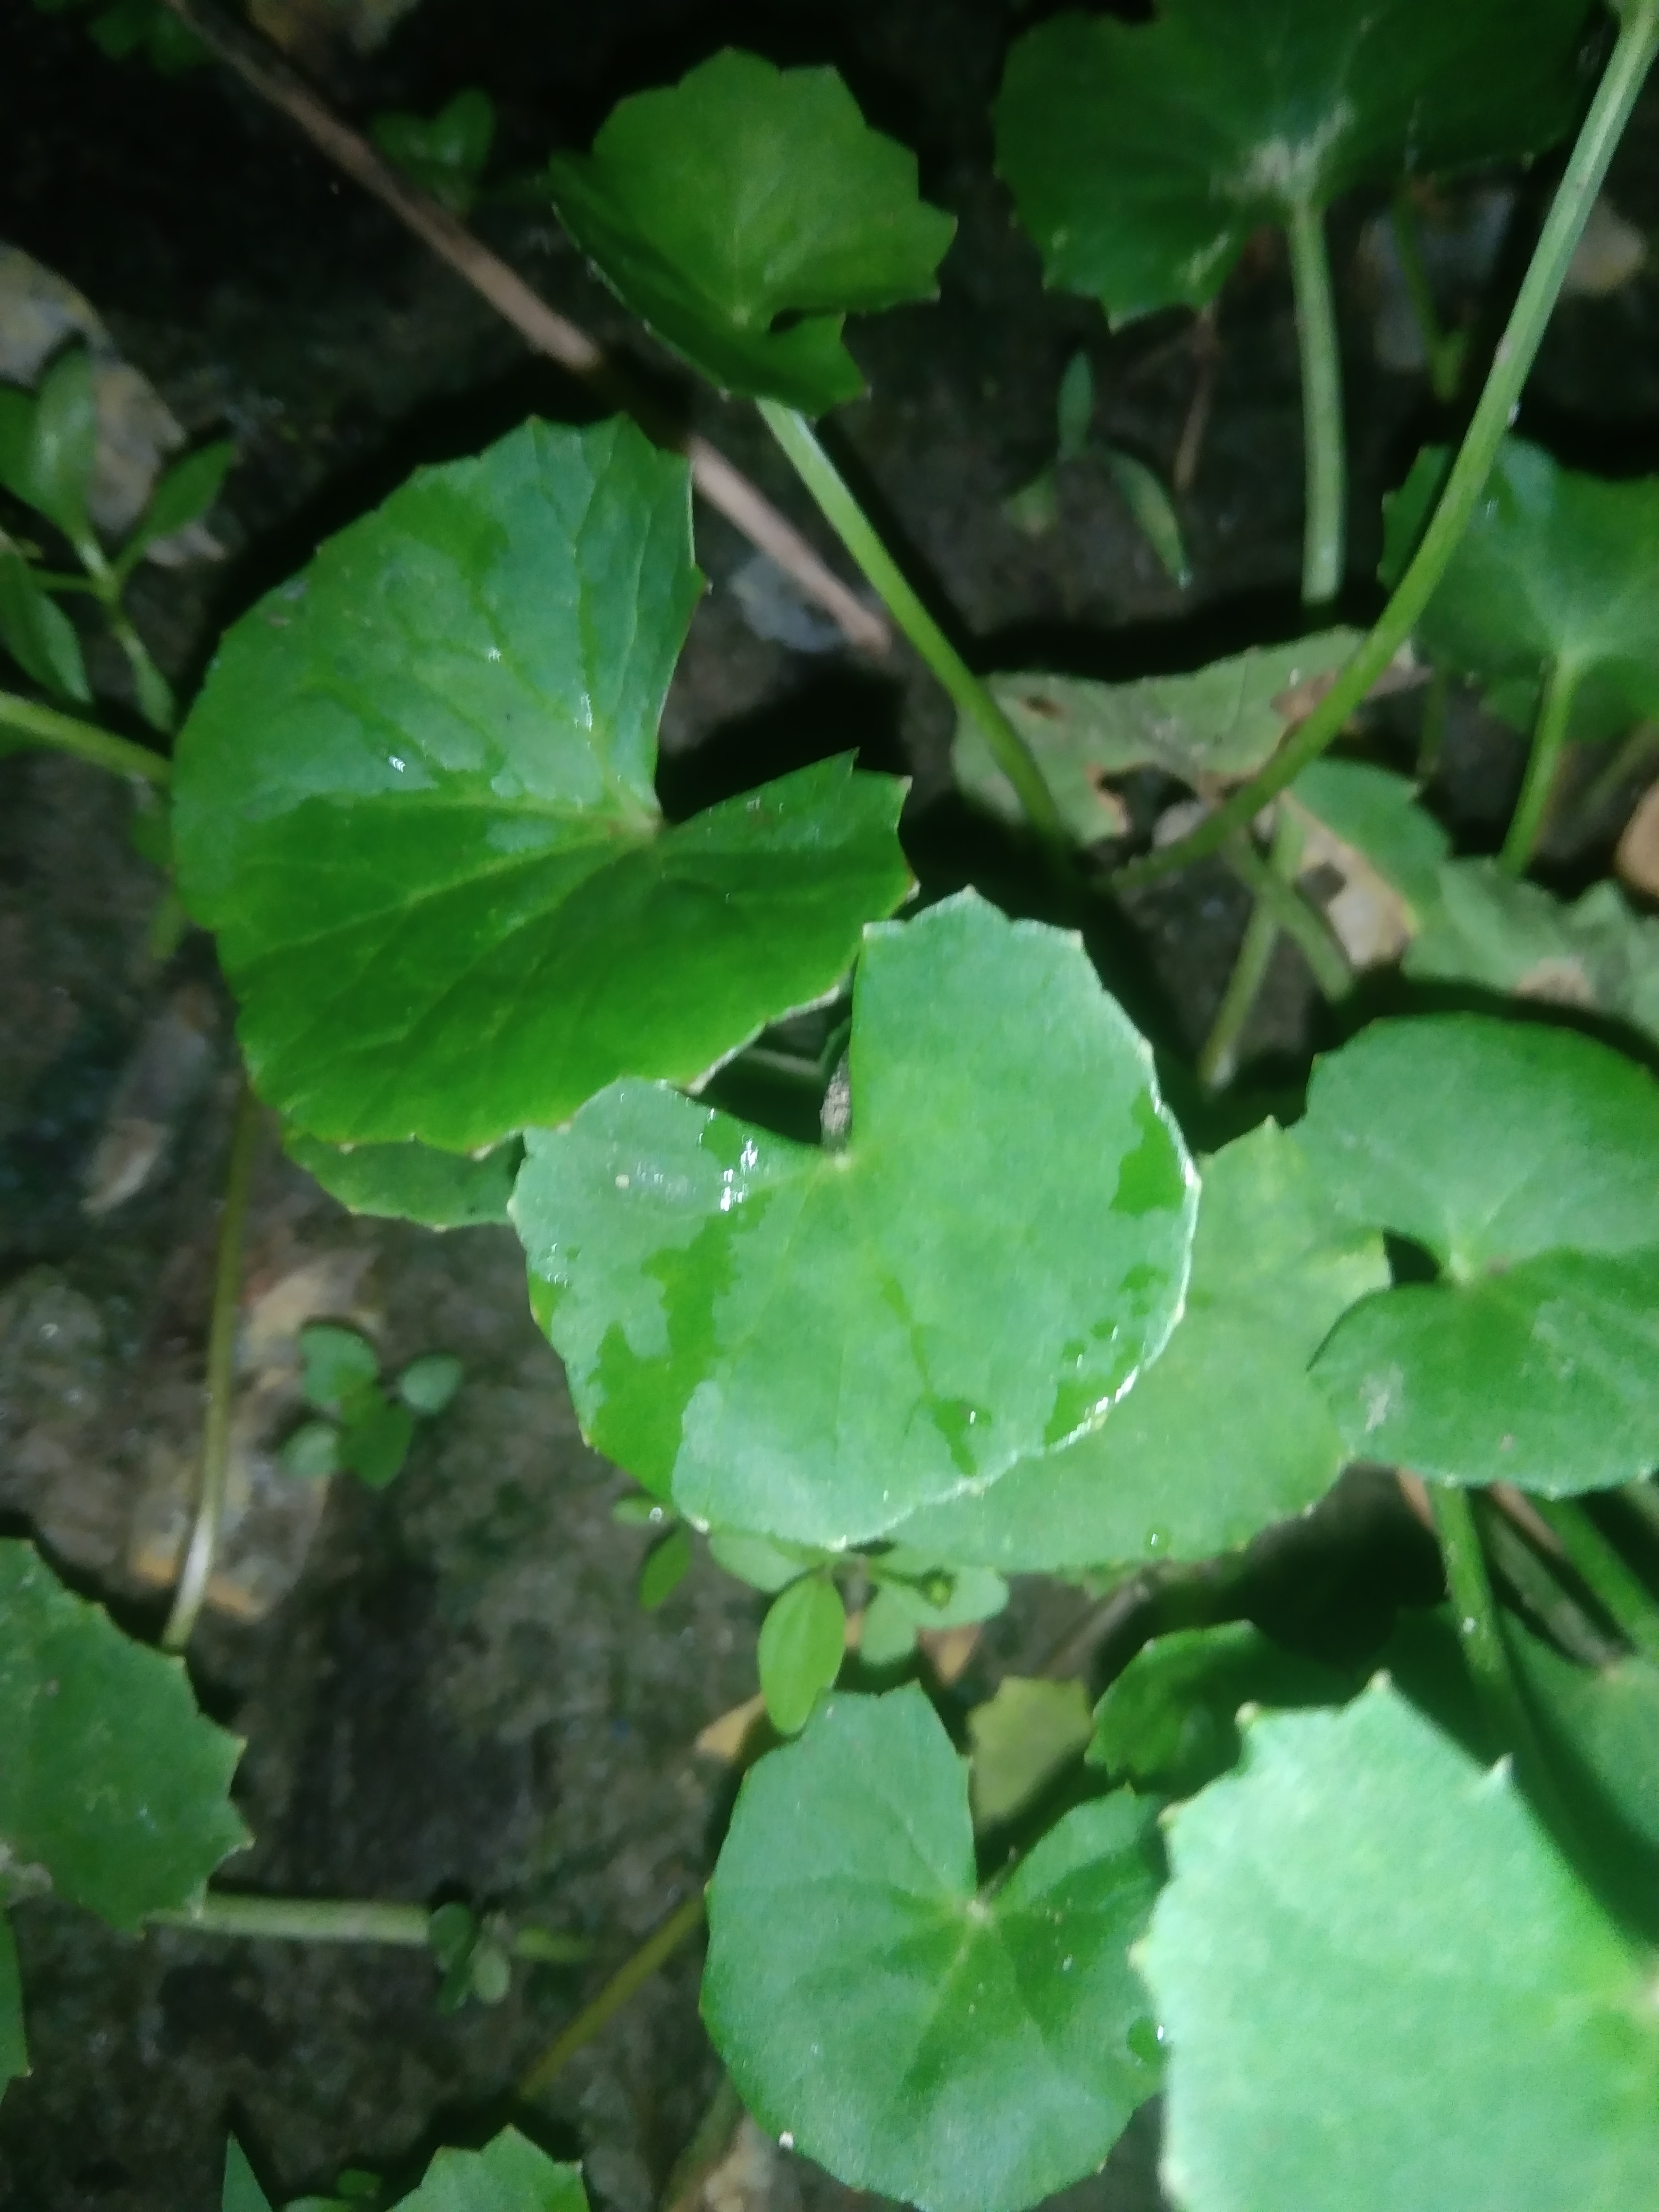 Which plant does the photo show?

thankuni
